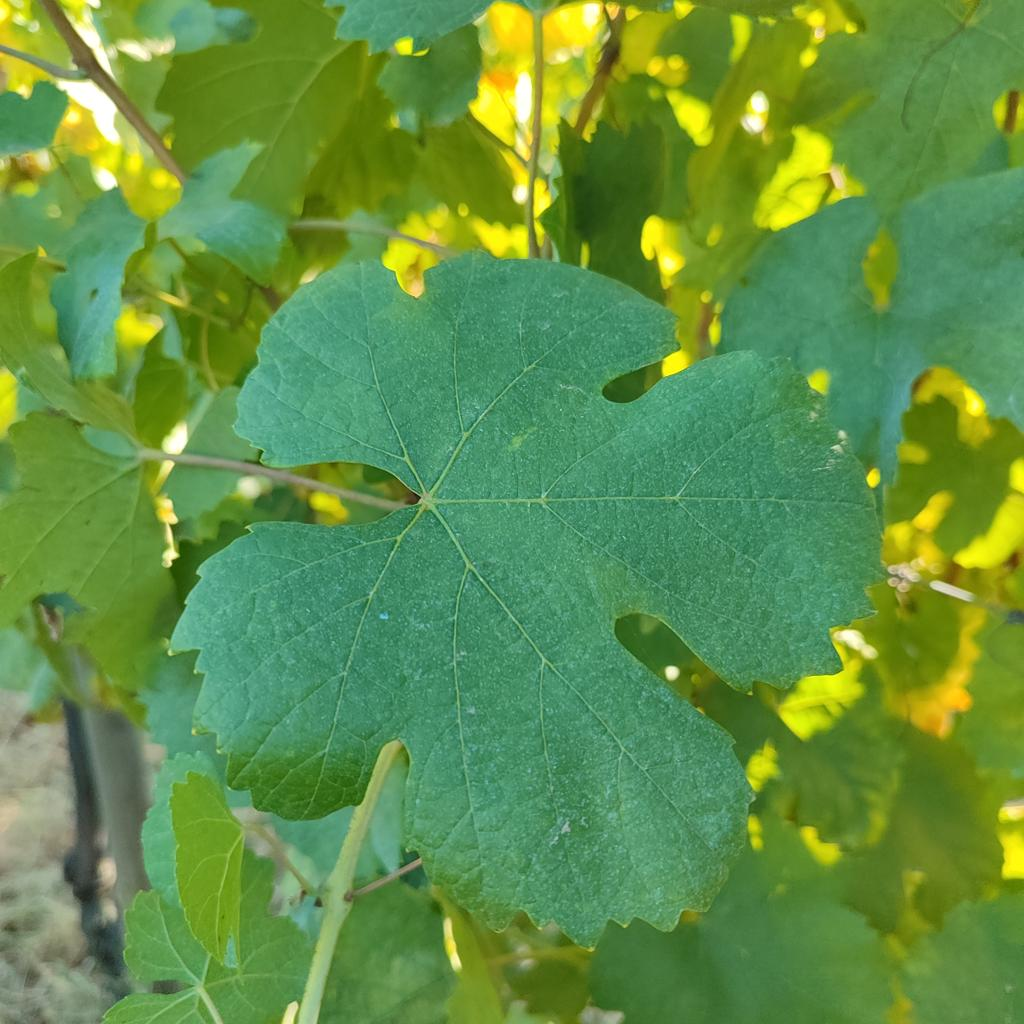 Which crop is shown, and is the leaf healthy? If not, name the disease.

grapevine, healthy
